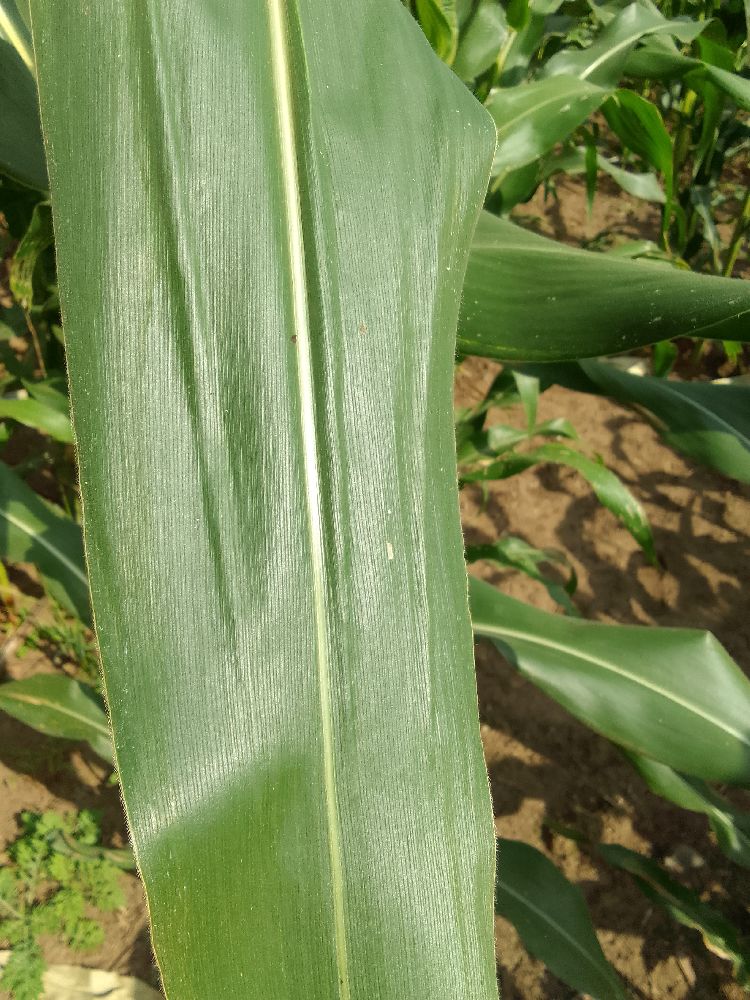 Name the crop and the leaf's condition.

maize, healthy
